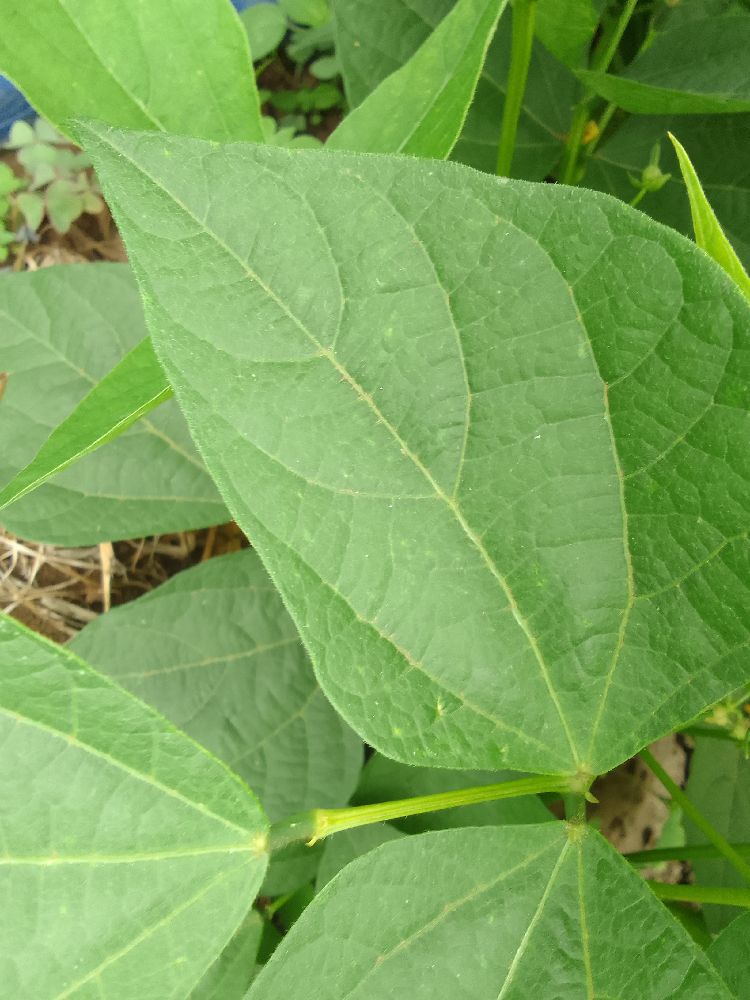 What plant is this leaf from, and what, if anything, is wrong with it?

common bean, healthy
